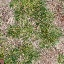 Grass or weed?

grass
